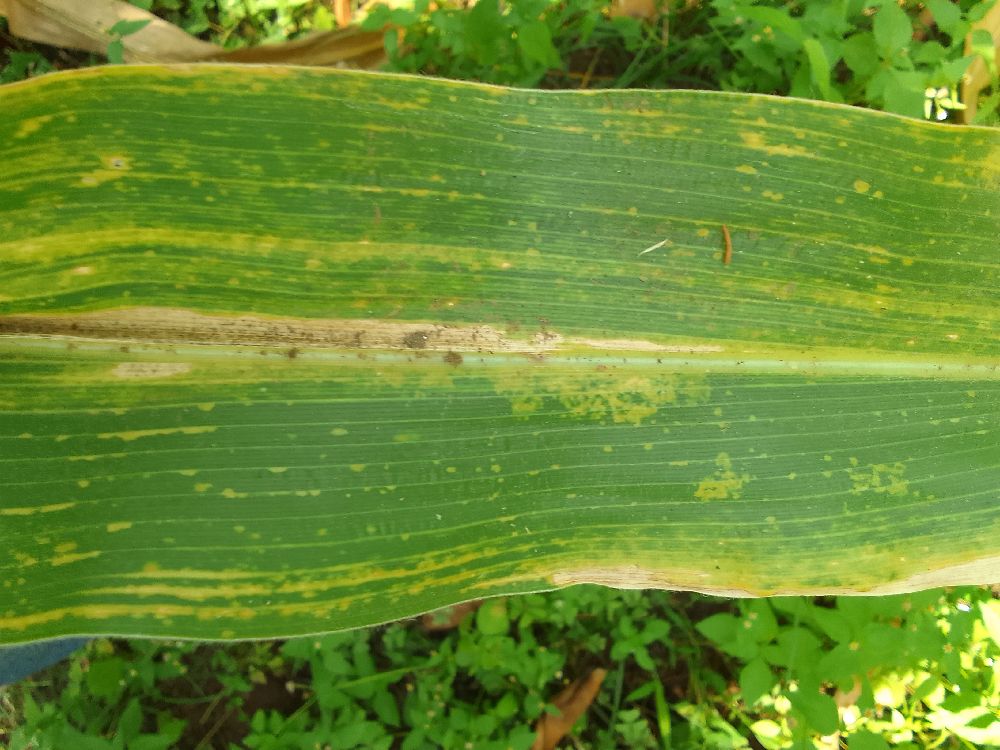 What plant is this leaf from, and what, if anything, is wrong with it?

maize, maize lethal necrosis
